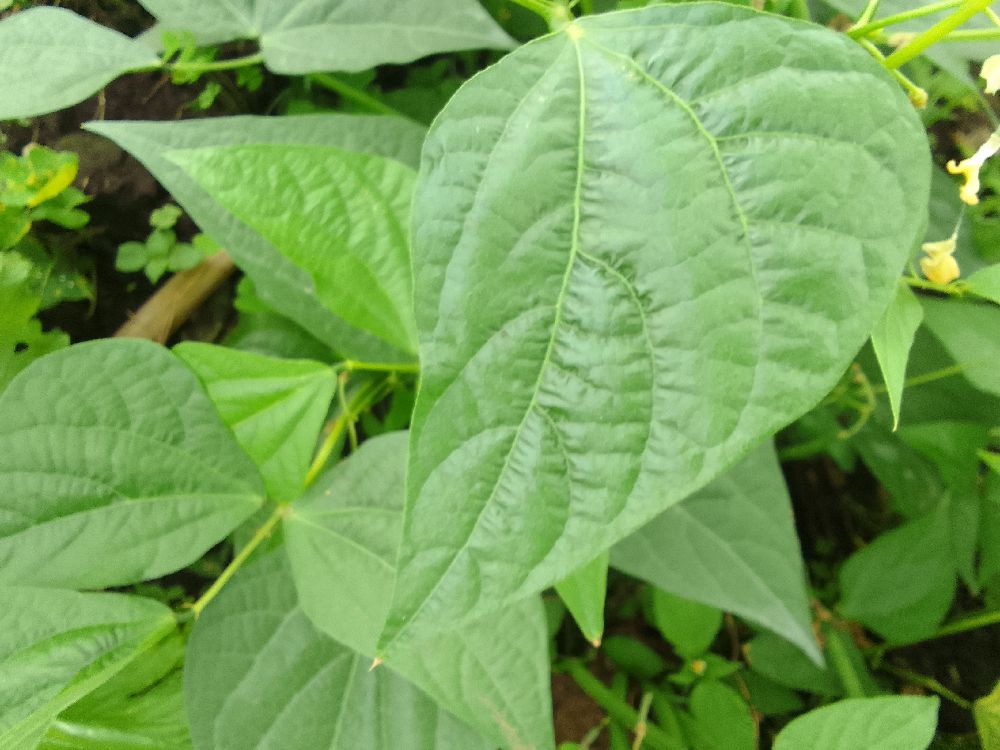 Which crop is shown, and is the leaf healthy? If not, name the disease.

common bean, healthy
